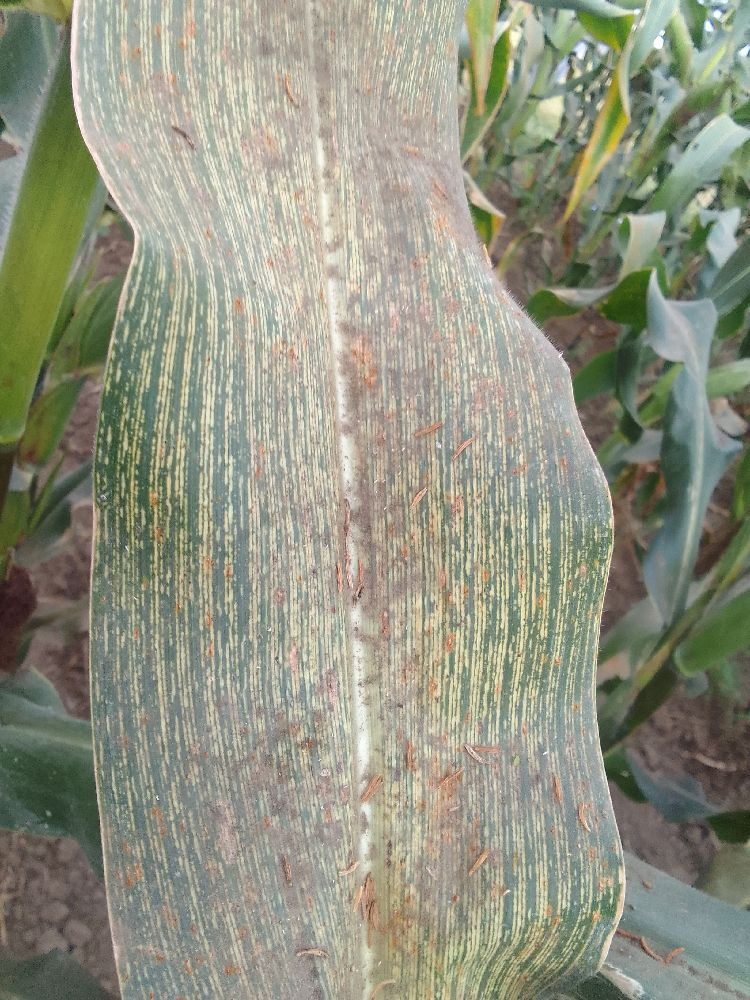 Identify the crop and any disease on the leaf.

maize, maize streak virus
